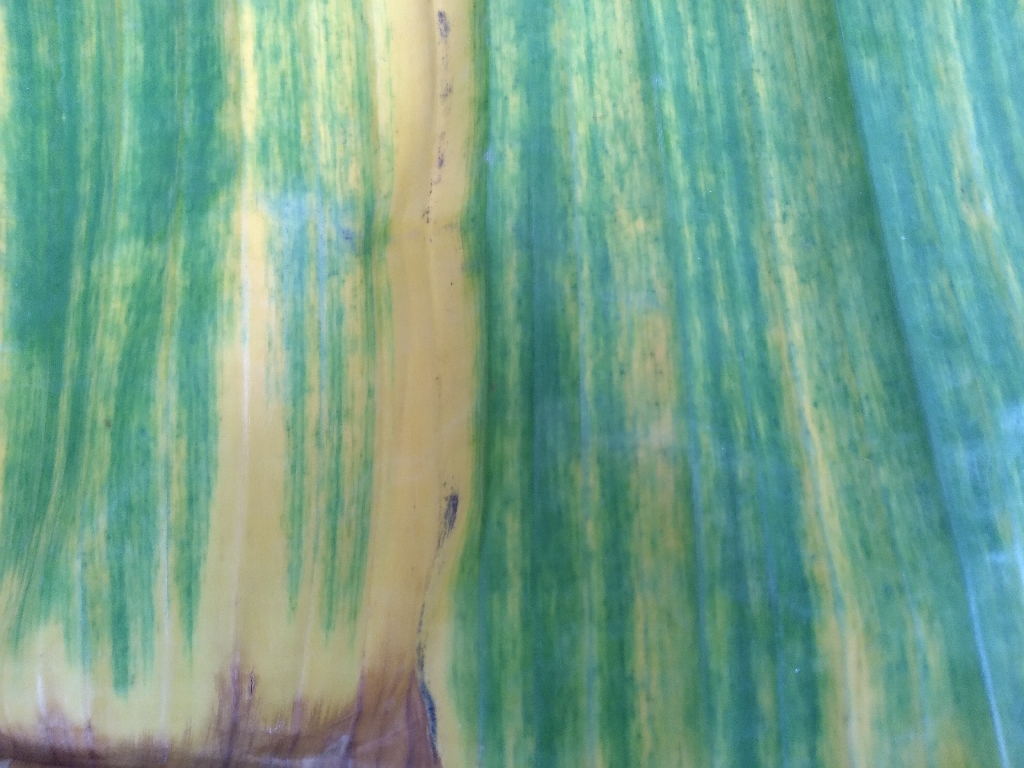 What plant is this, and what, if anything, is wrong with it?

banana, fusarium wilt race 1
